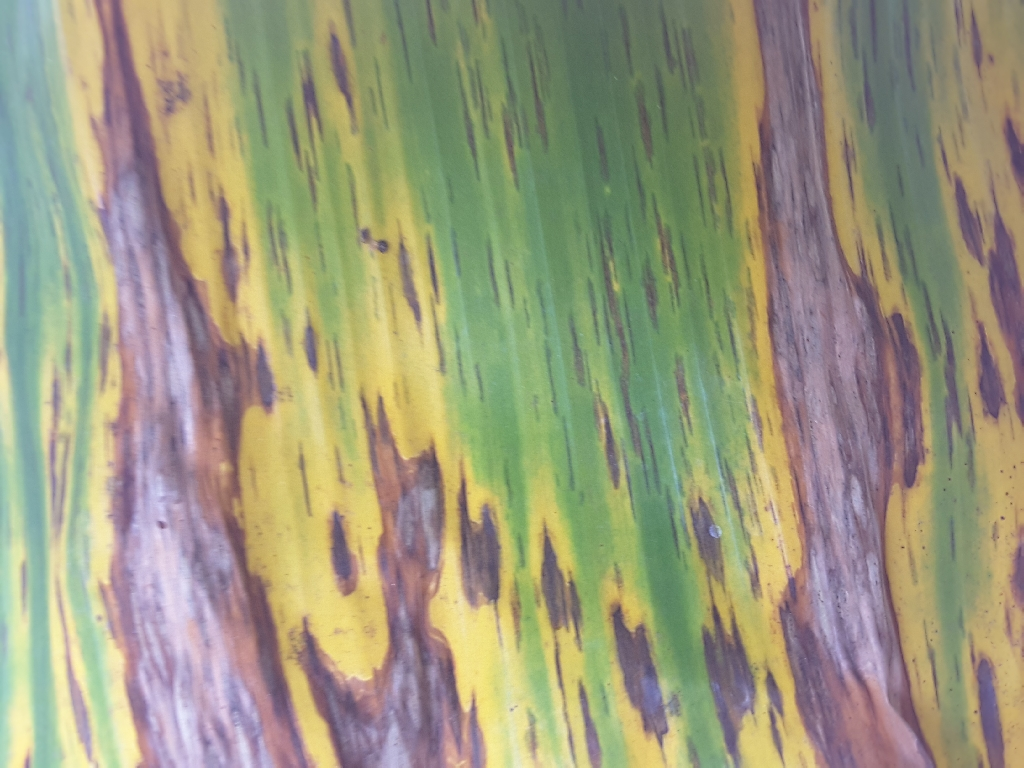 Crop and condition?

banana, black sigatoka
